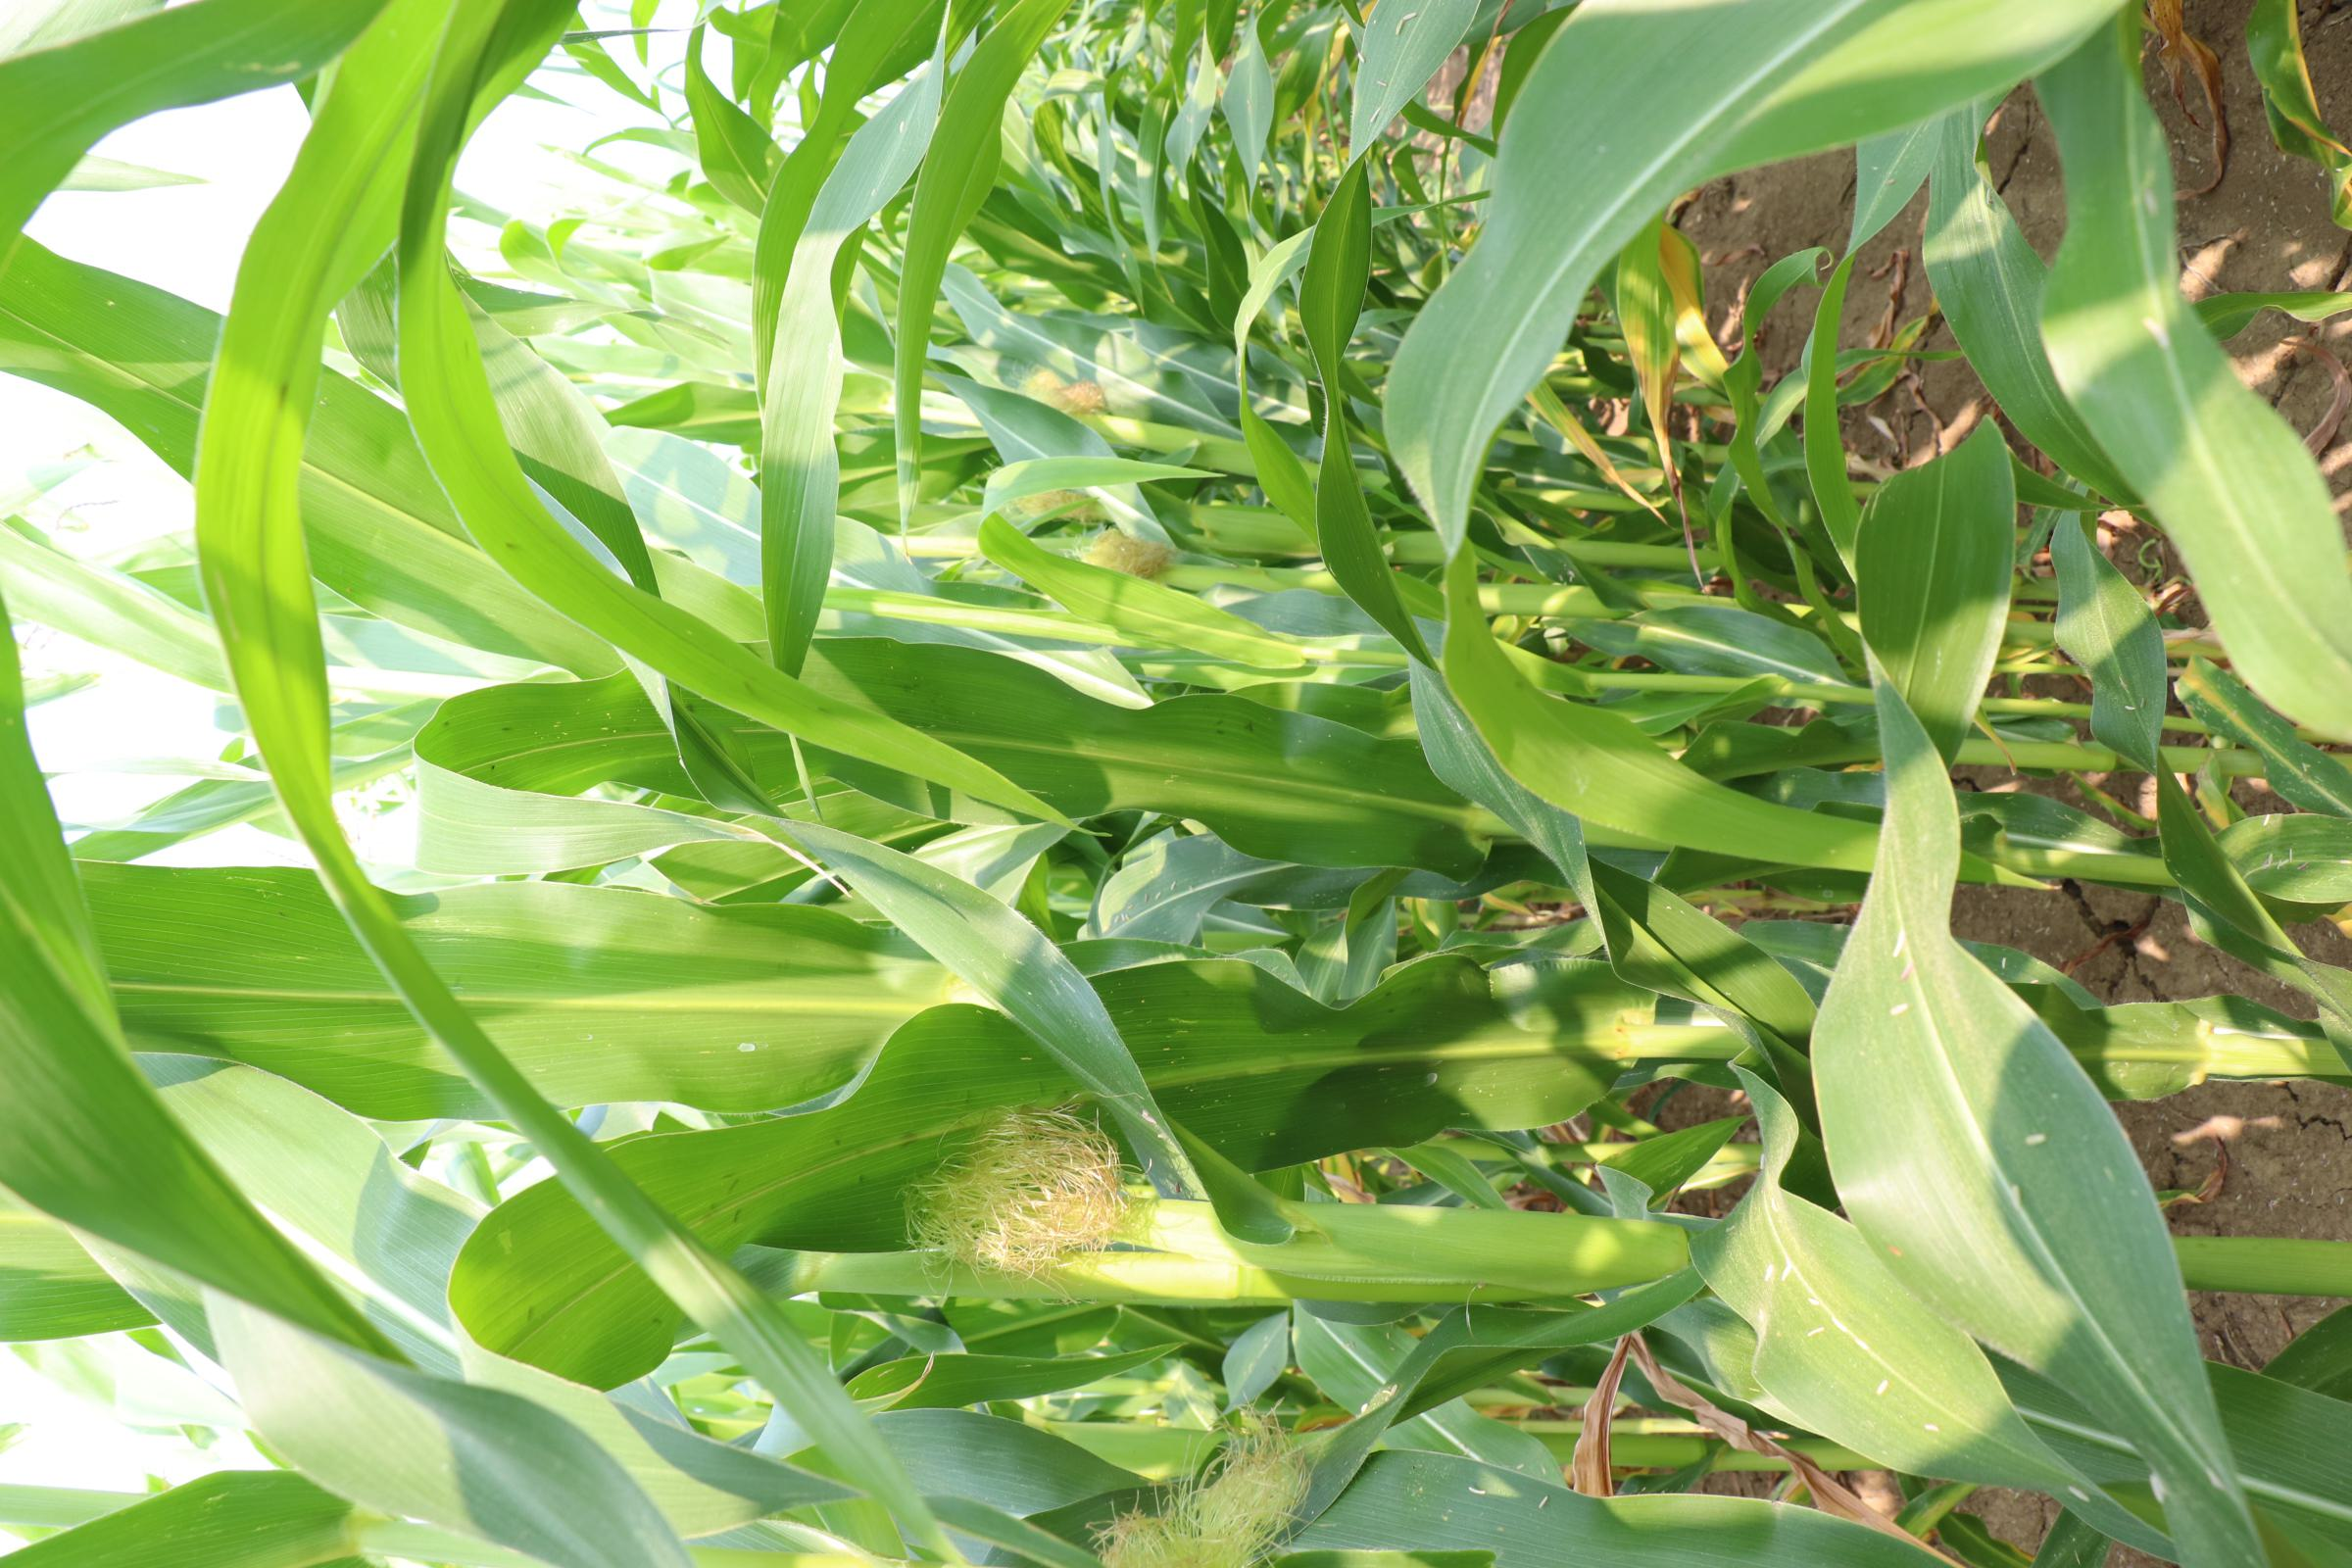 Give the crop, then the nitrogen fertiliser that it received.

maize, no added nitrogen
